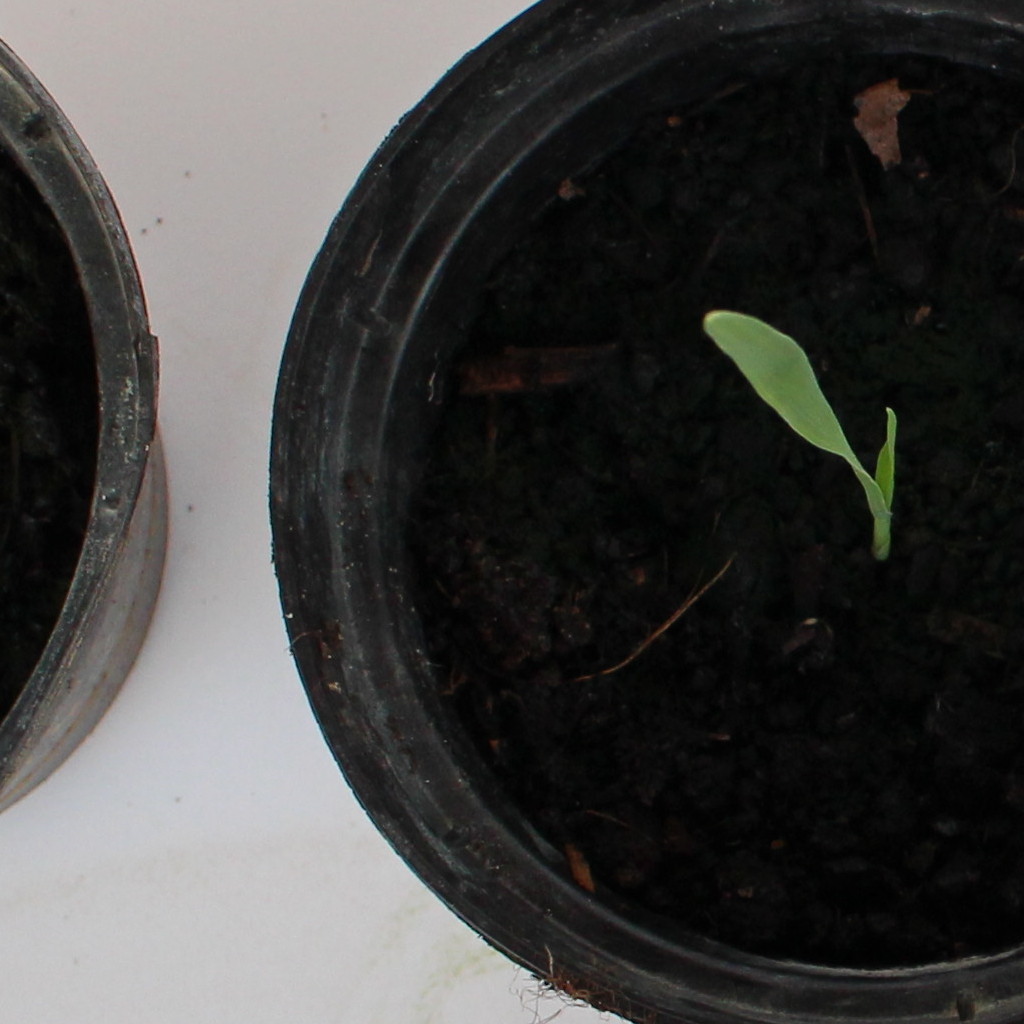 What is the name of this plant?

Avena sterilis
